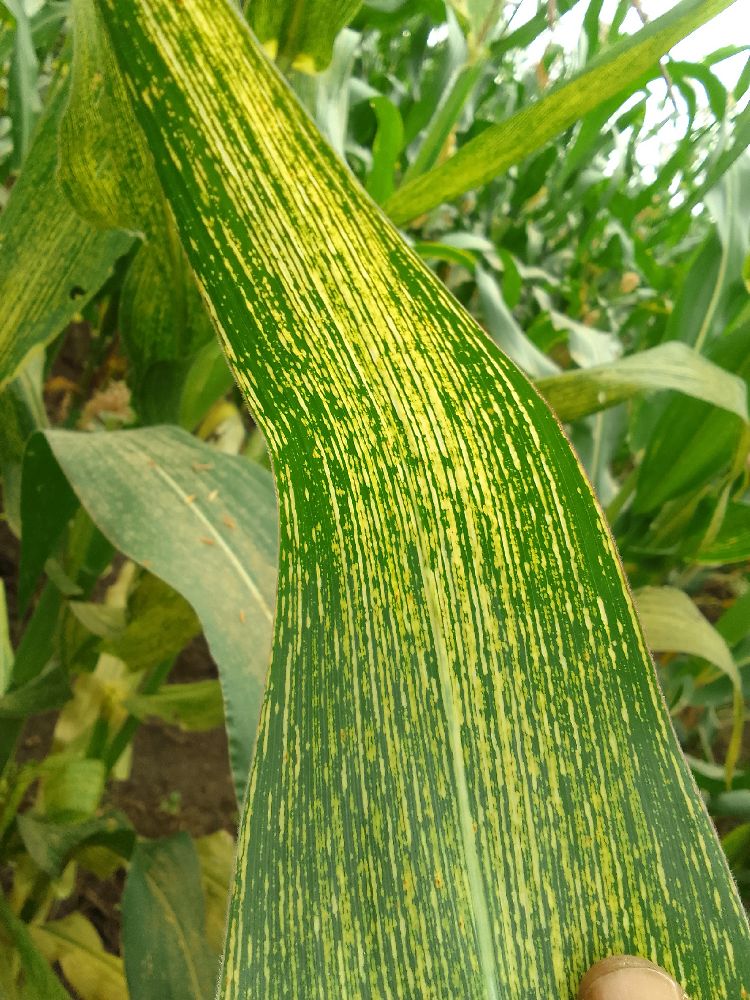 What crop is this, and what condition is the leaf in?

maize, maize streak virus
